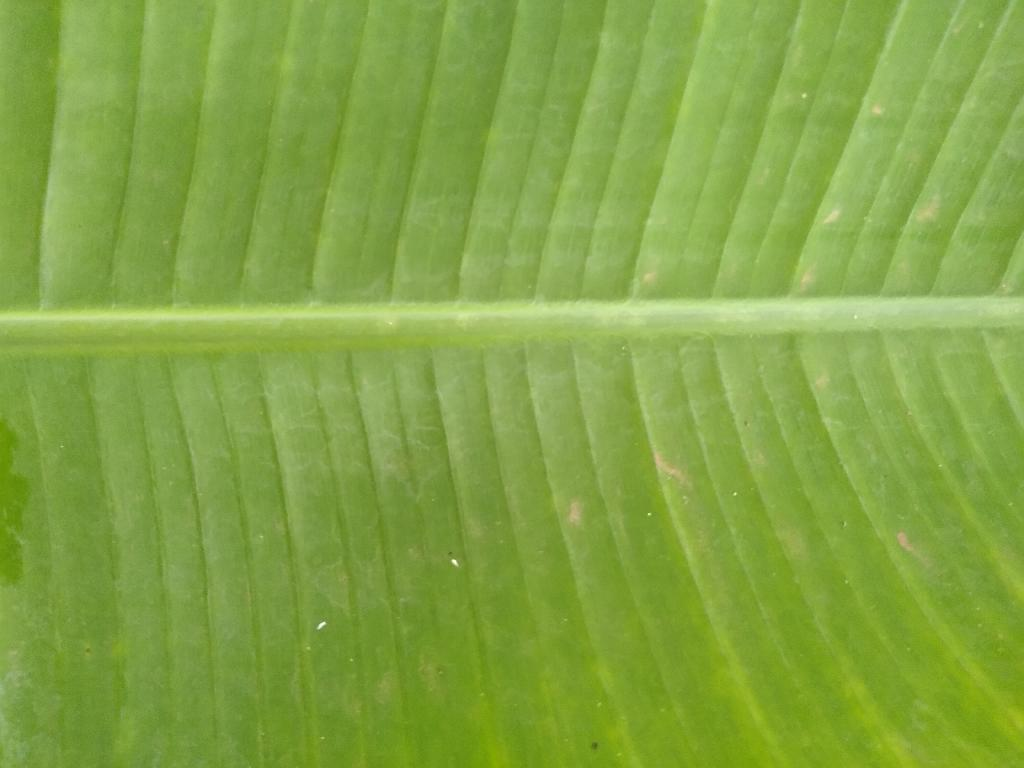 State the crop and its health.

banana, healthy
